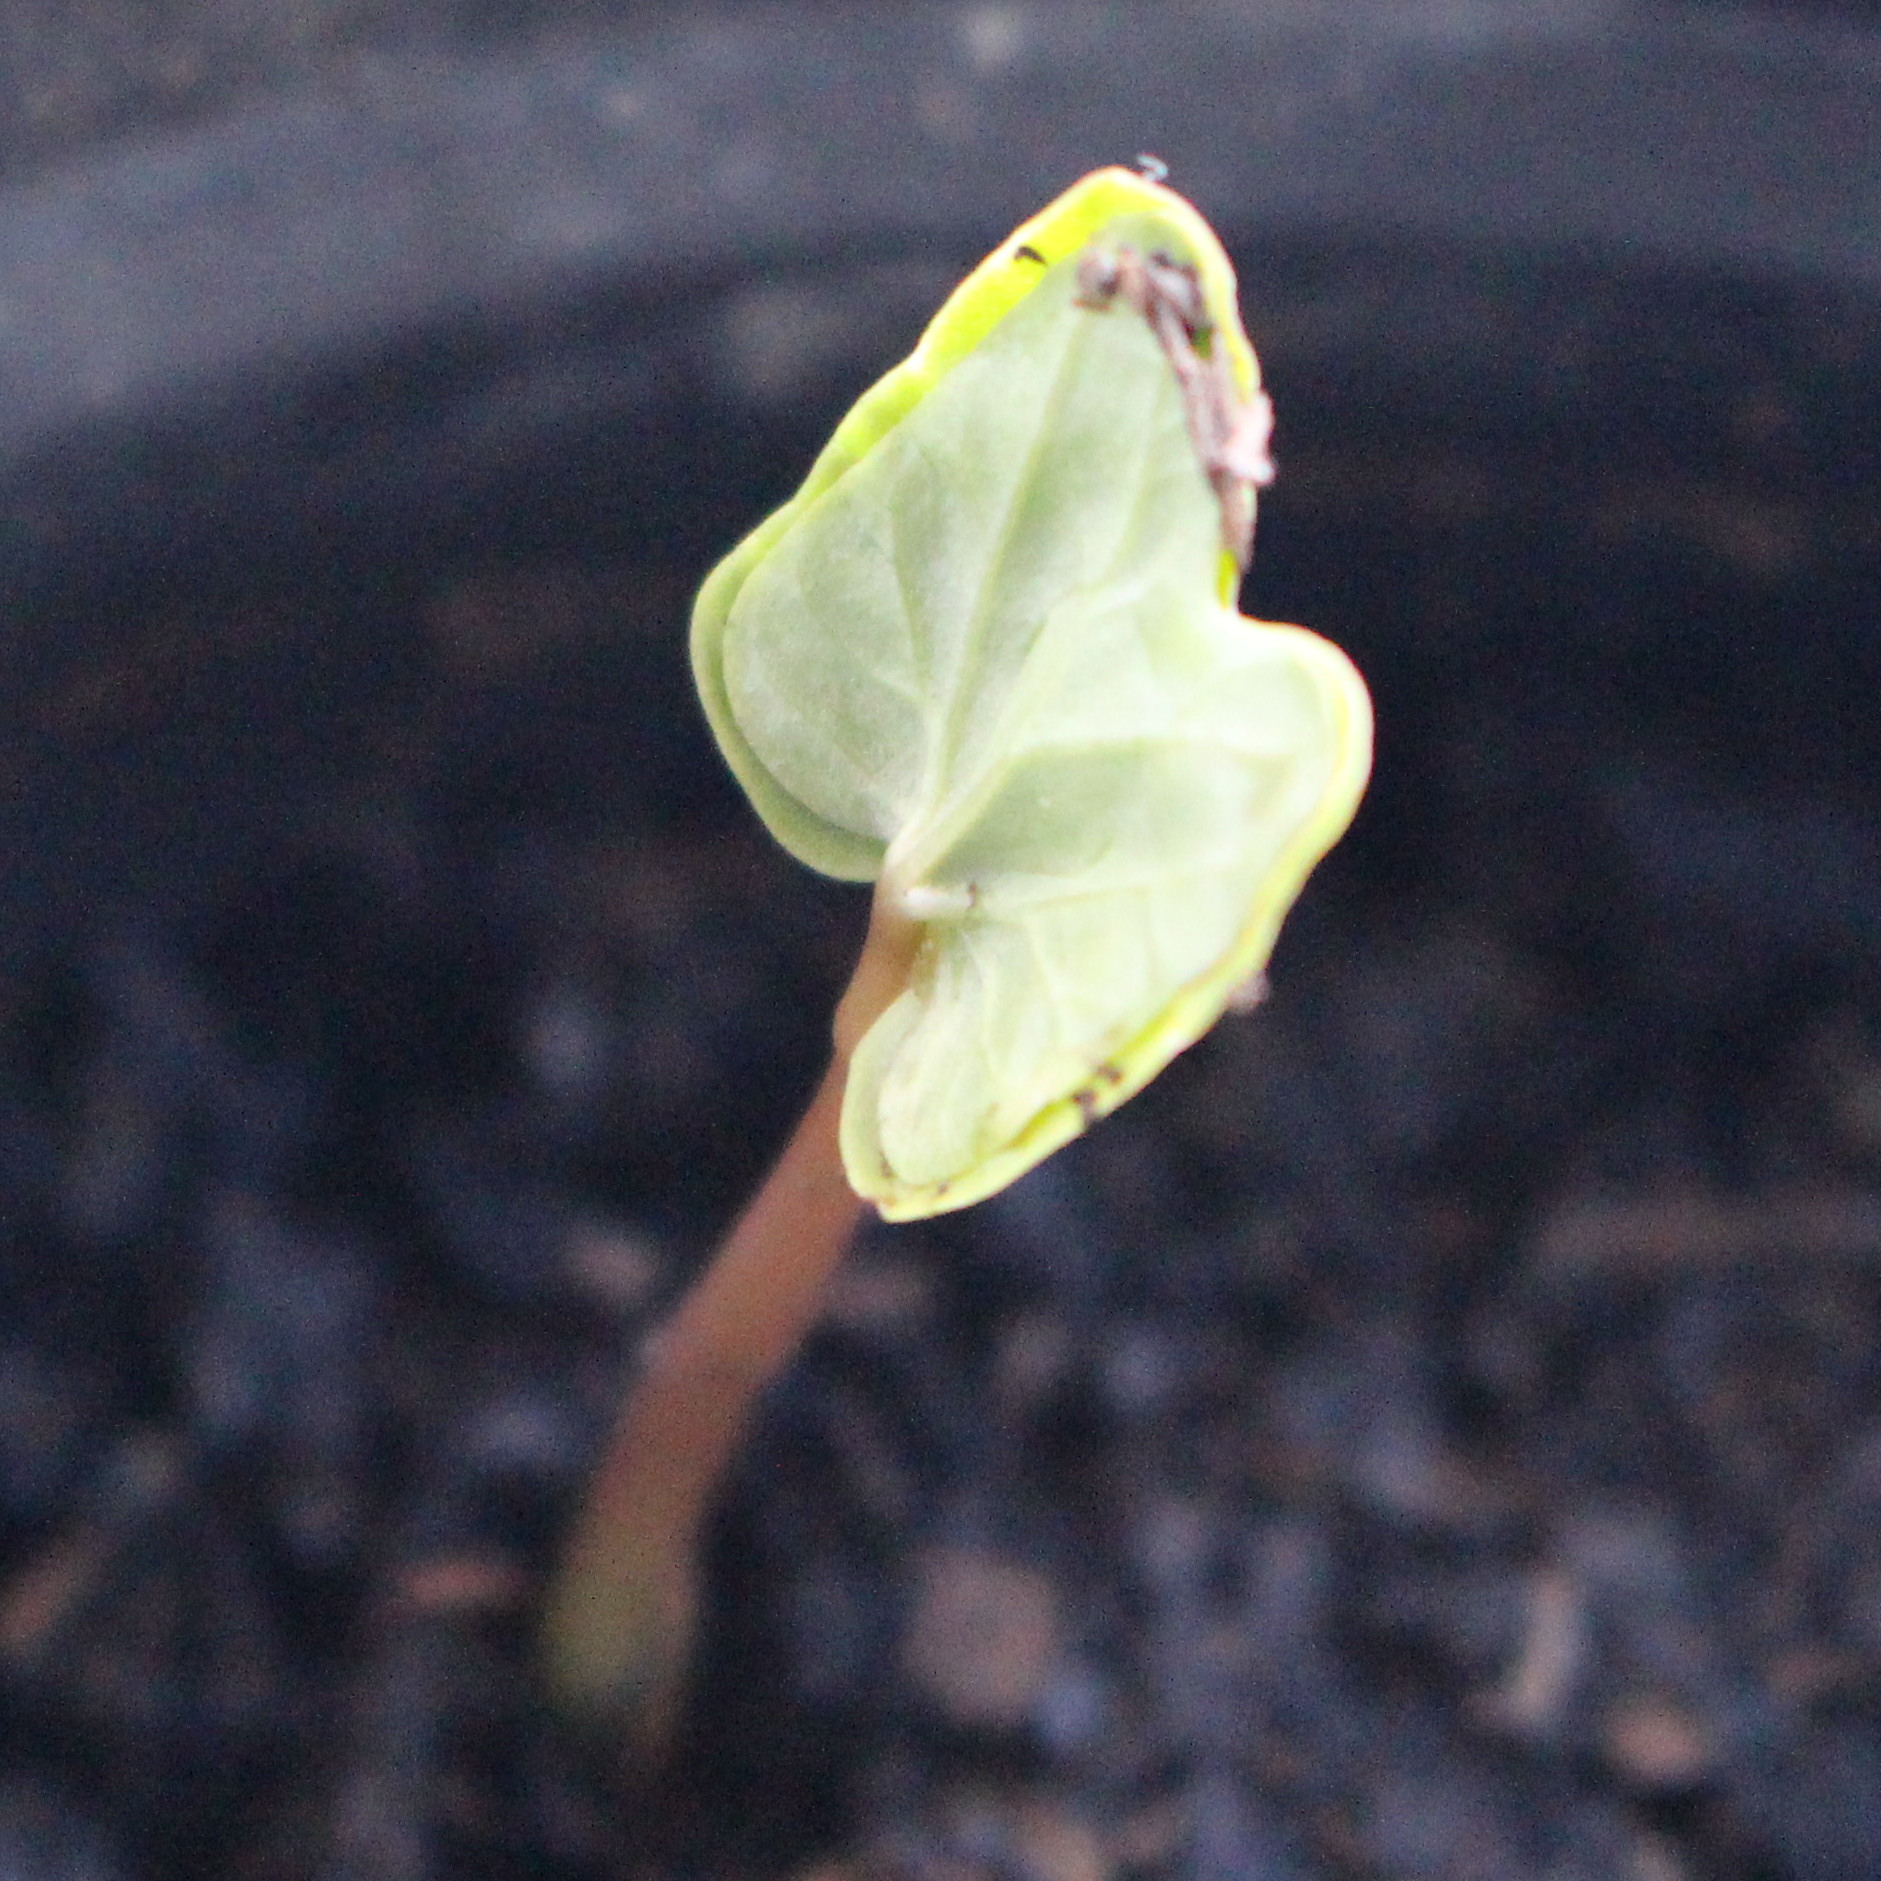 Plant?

Convolvulus arvensis
